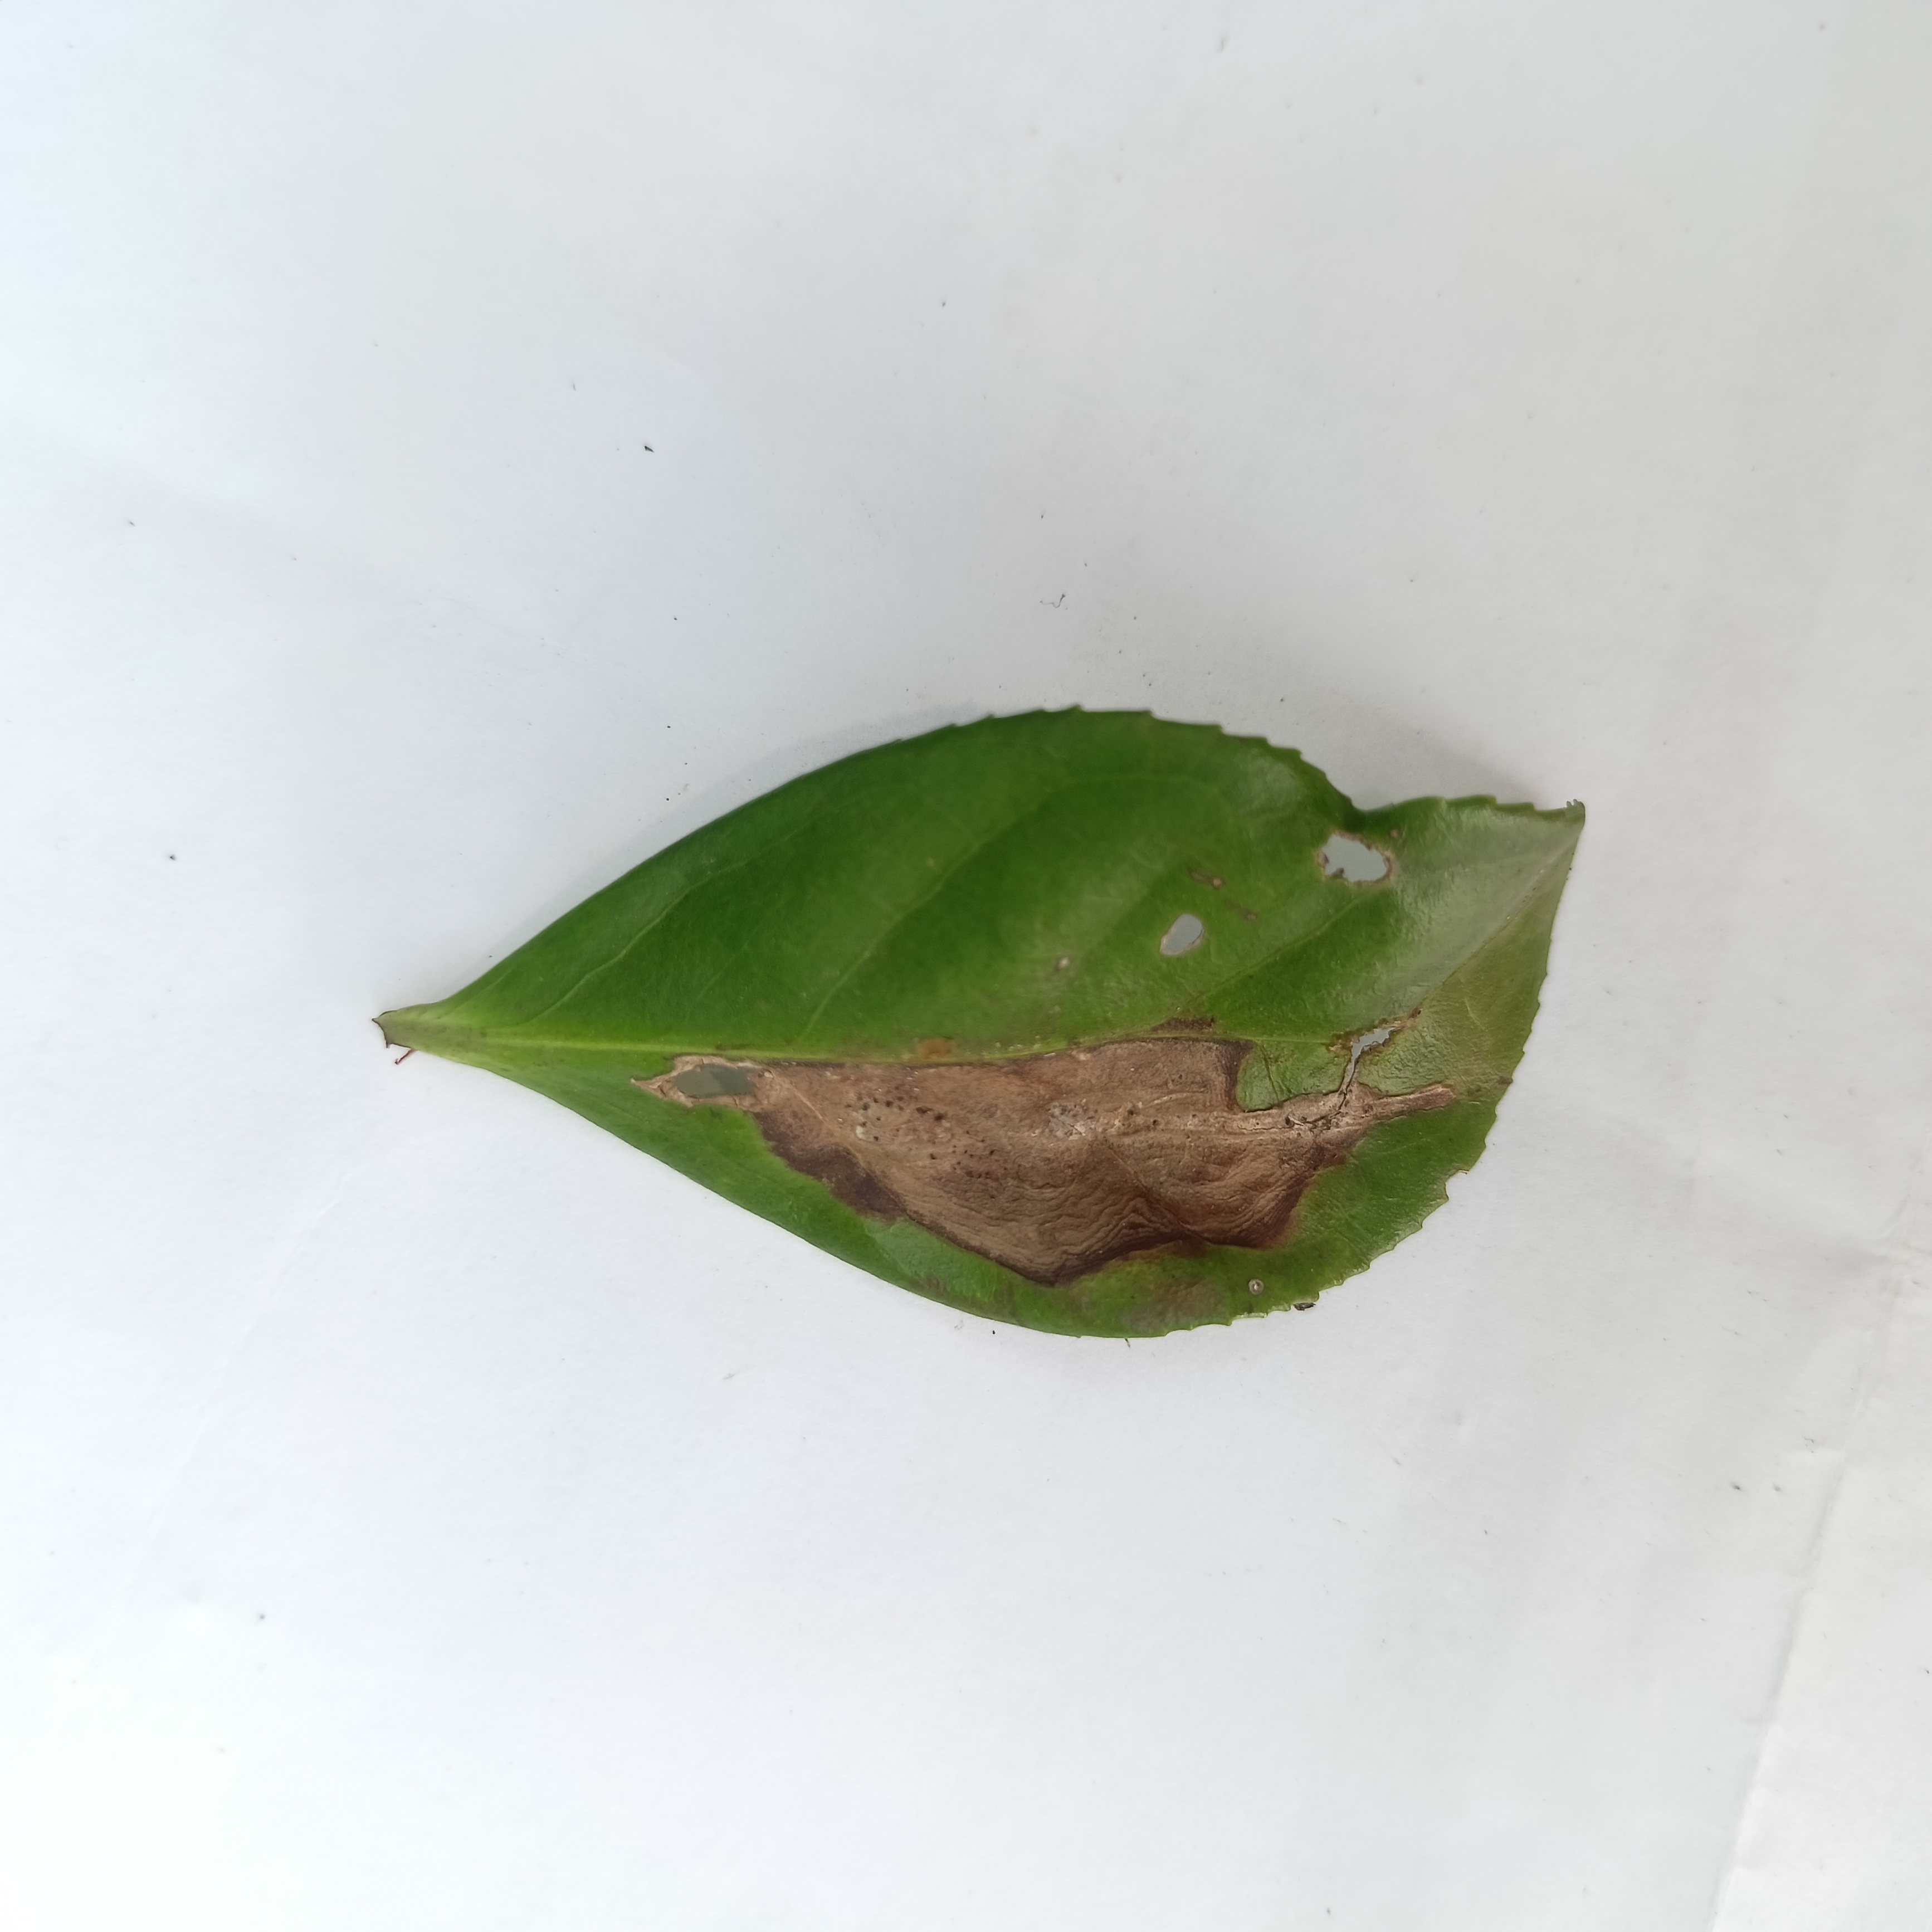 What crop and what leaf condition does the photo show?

tea, brown blight
